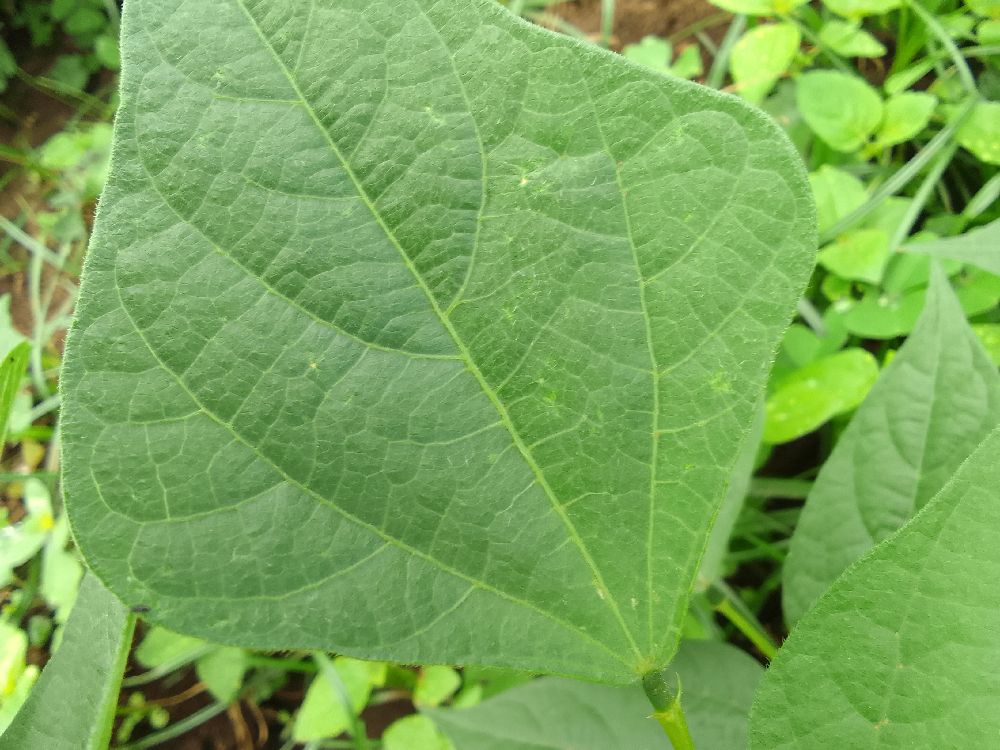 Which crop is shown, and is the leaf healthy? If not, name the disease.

common bean, healthy
